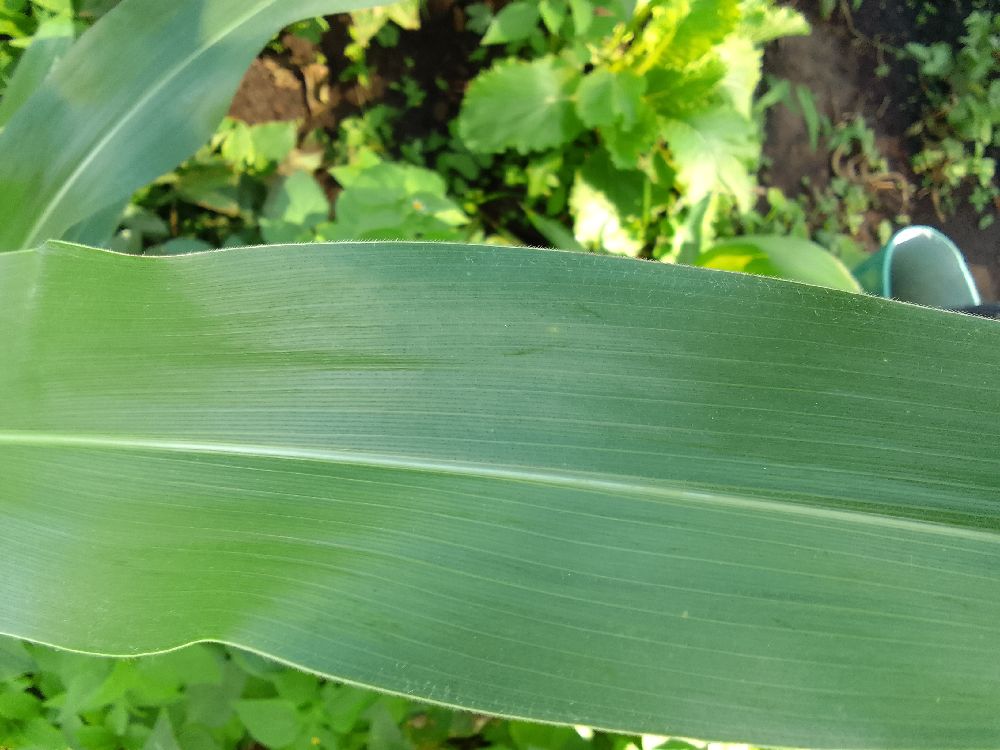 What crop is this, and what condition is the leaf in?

maize, healthy
